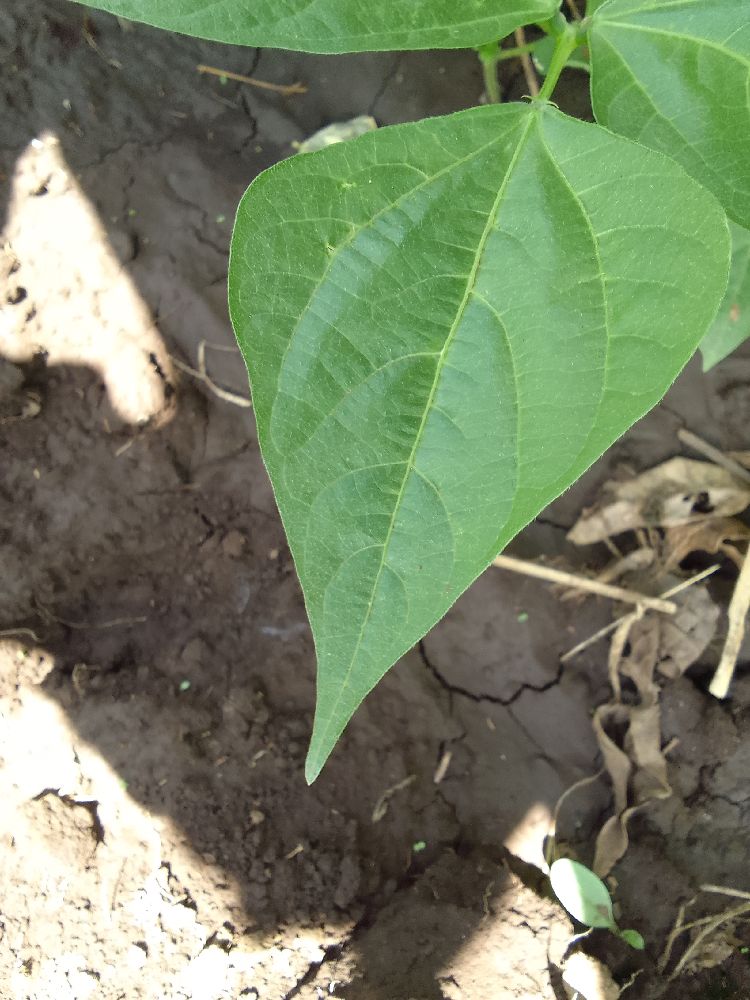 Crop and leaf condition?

common bean, healthy
